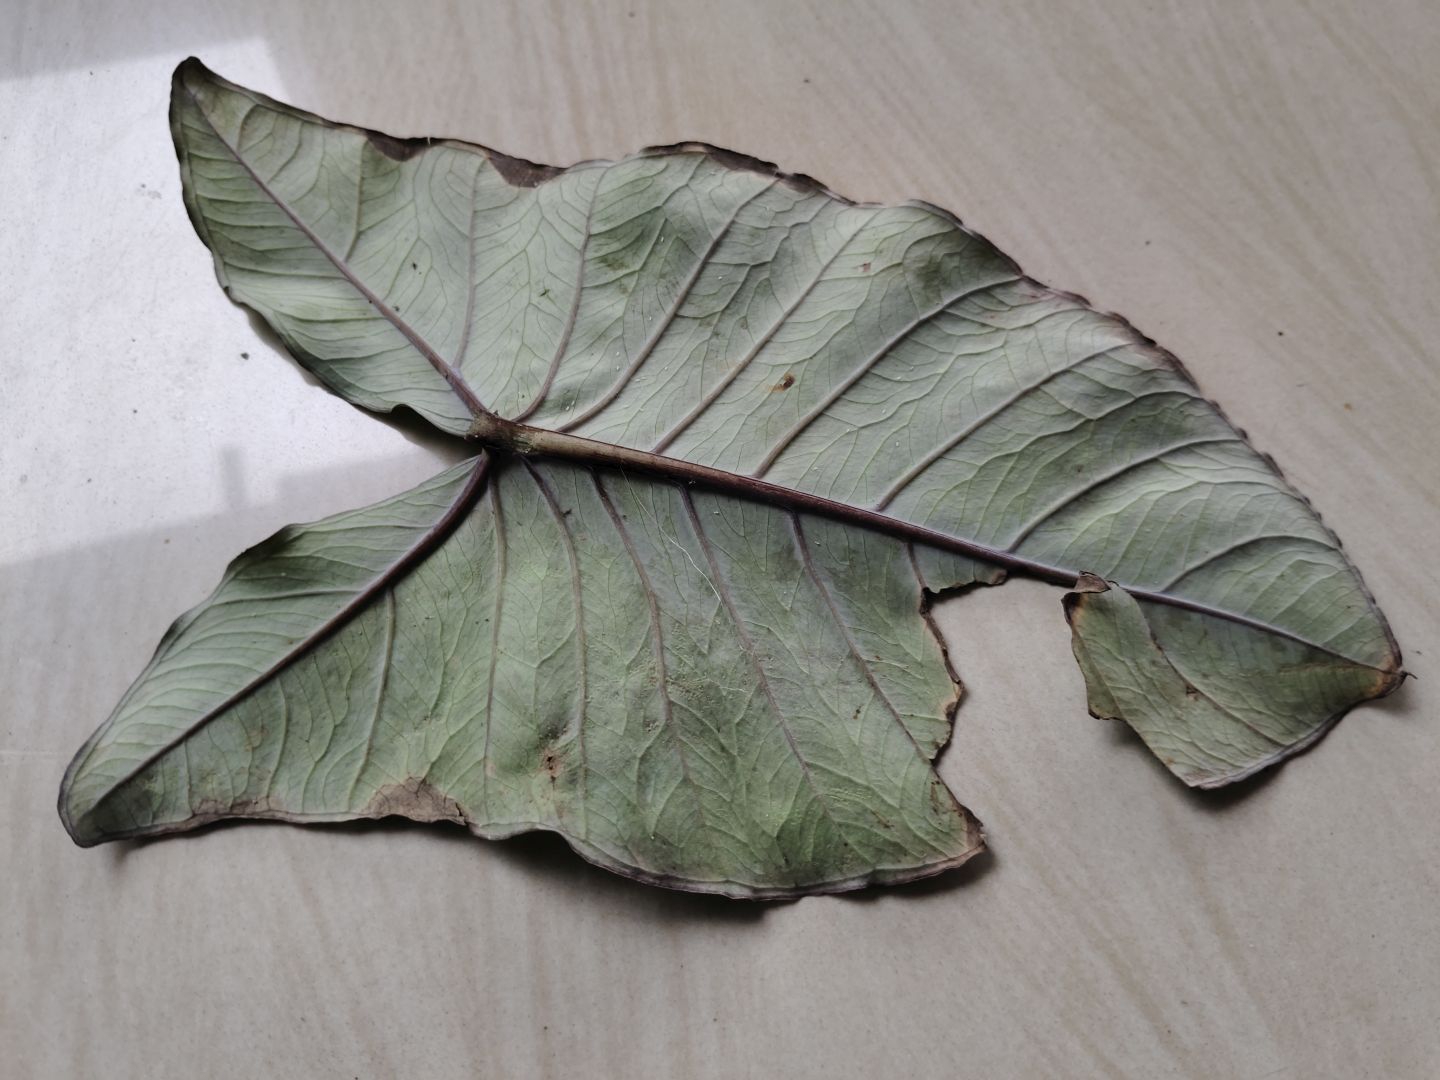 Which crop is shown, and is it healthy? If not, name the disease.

taro, leaf blight
